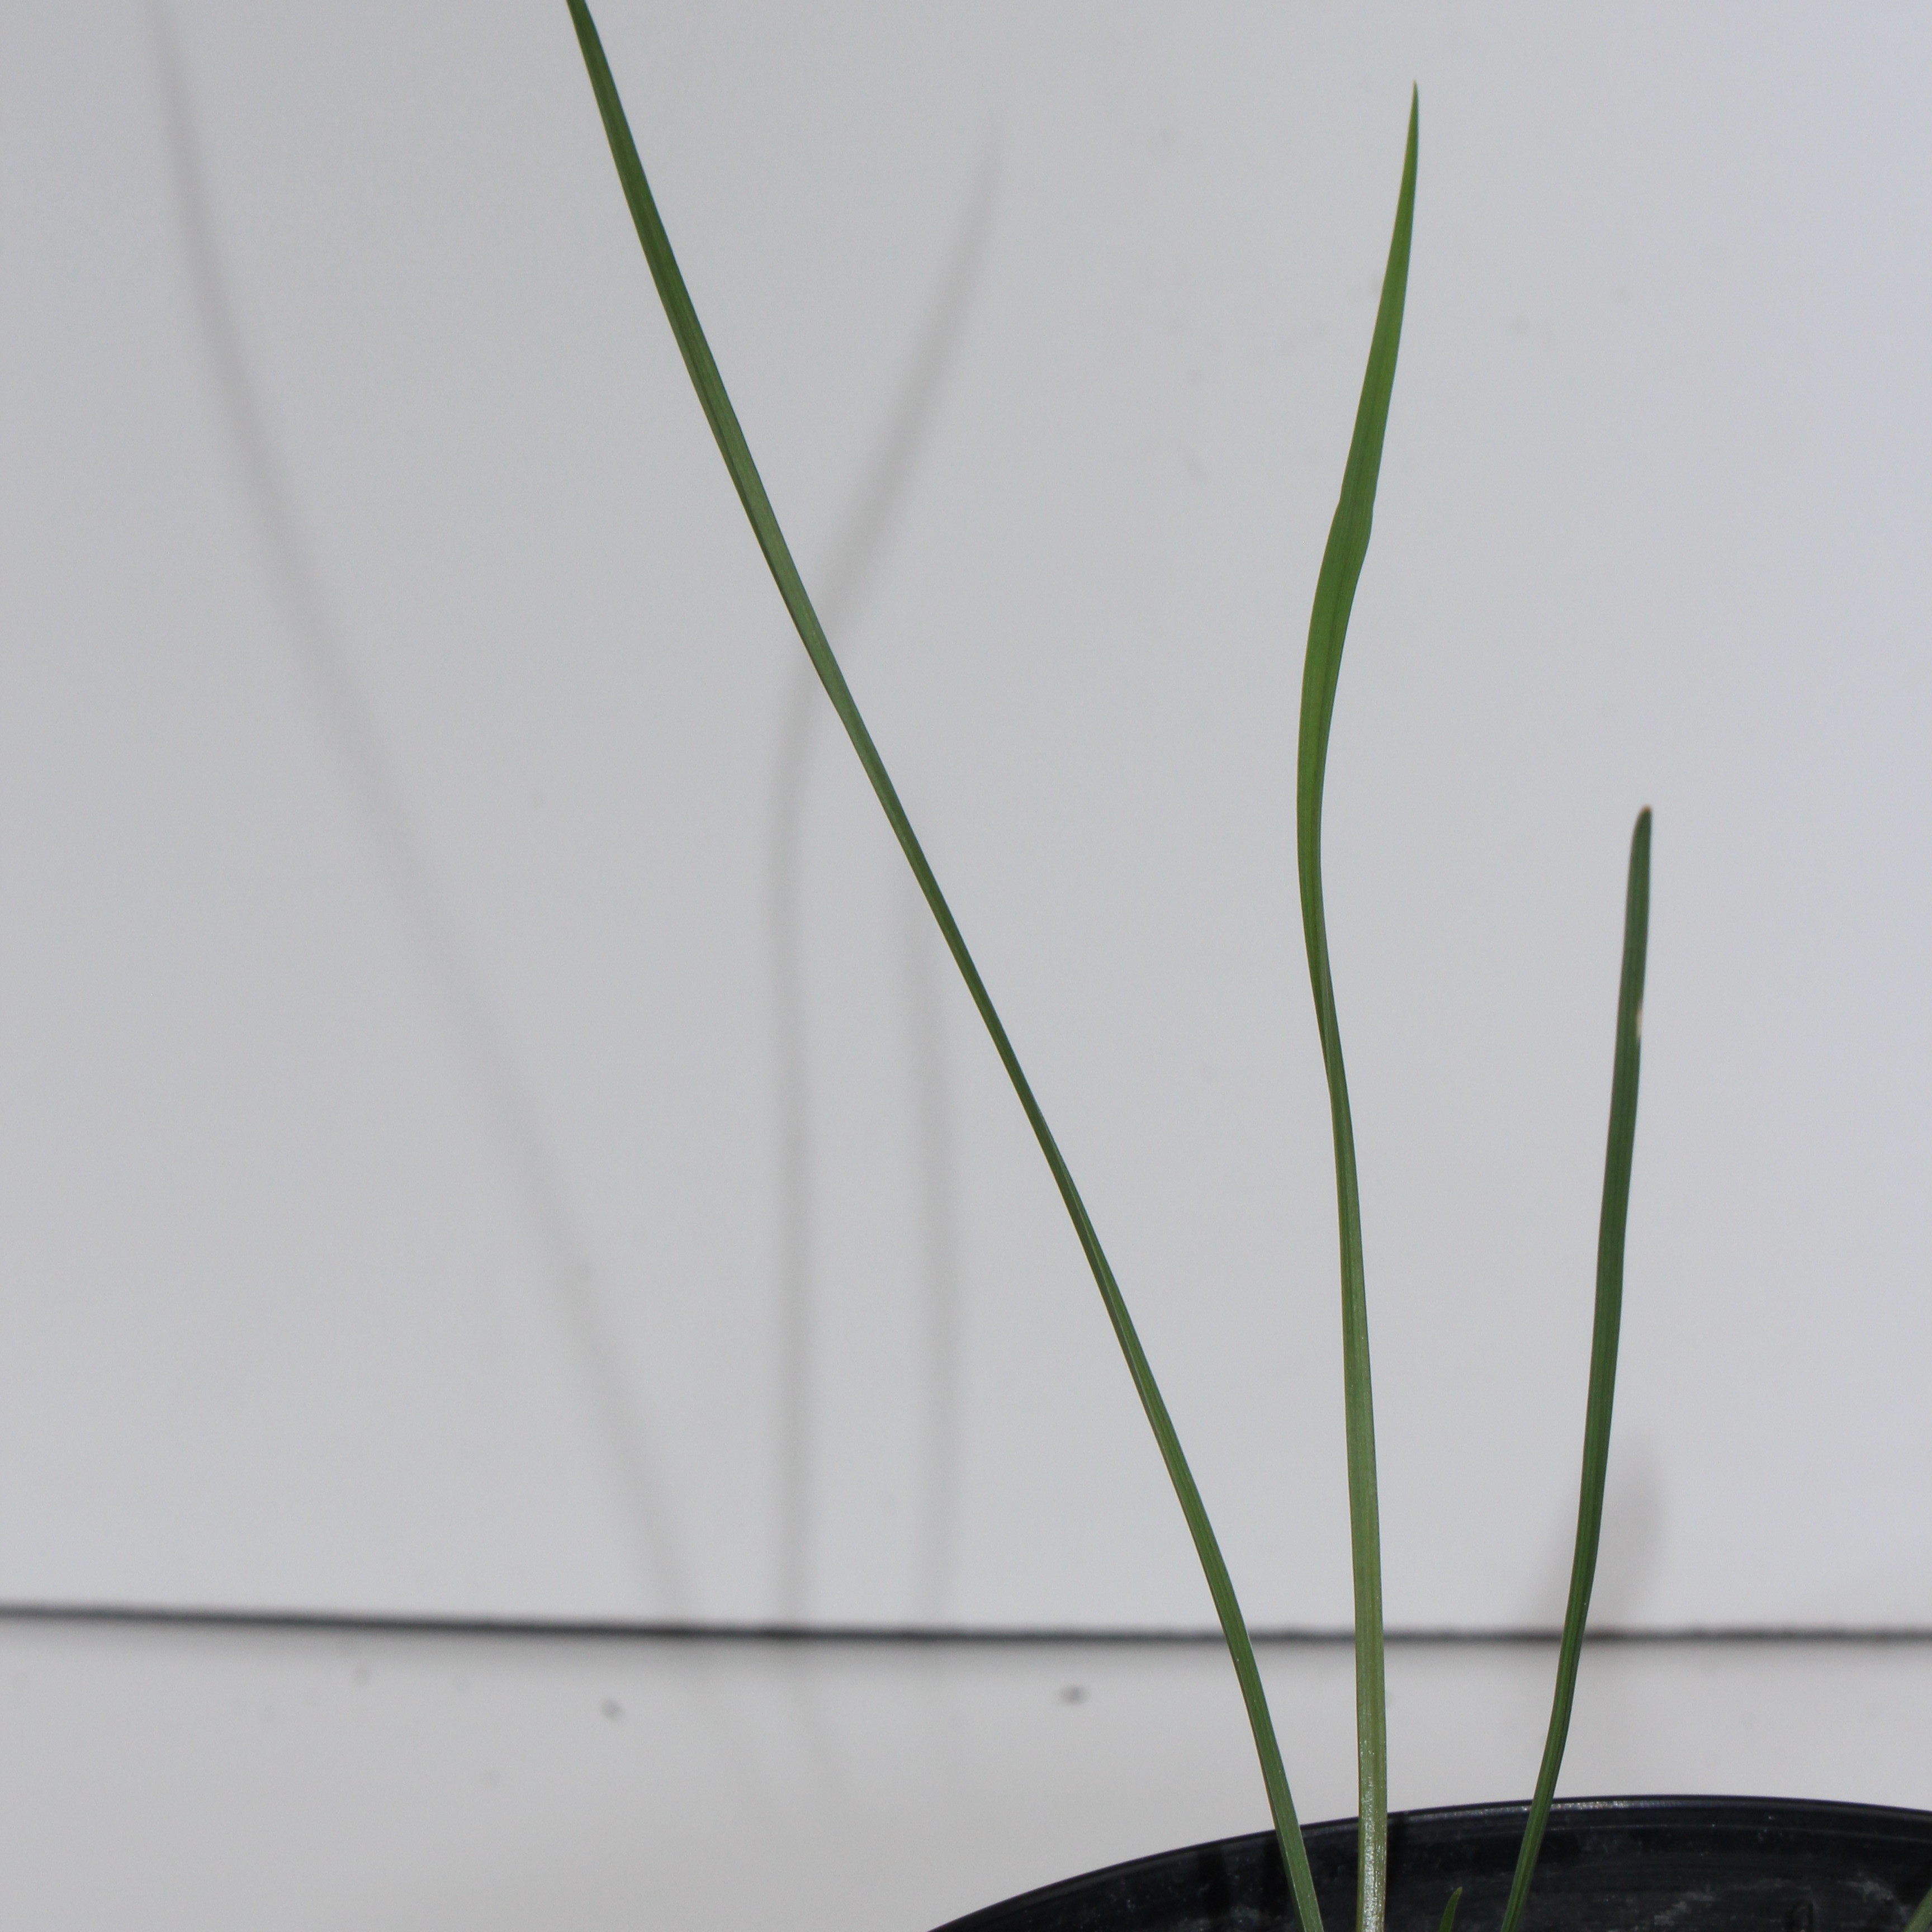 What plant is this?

Lolium multiflorum
